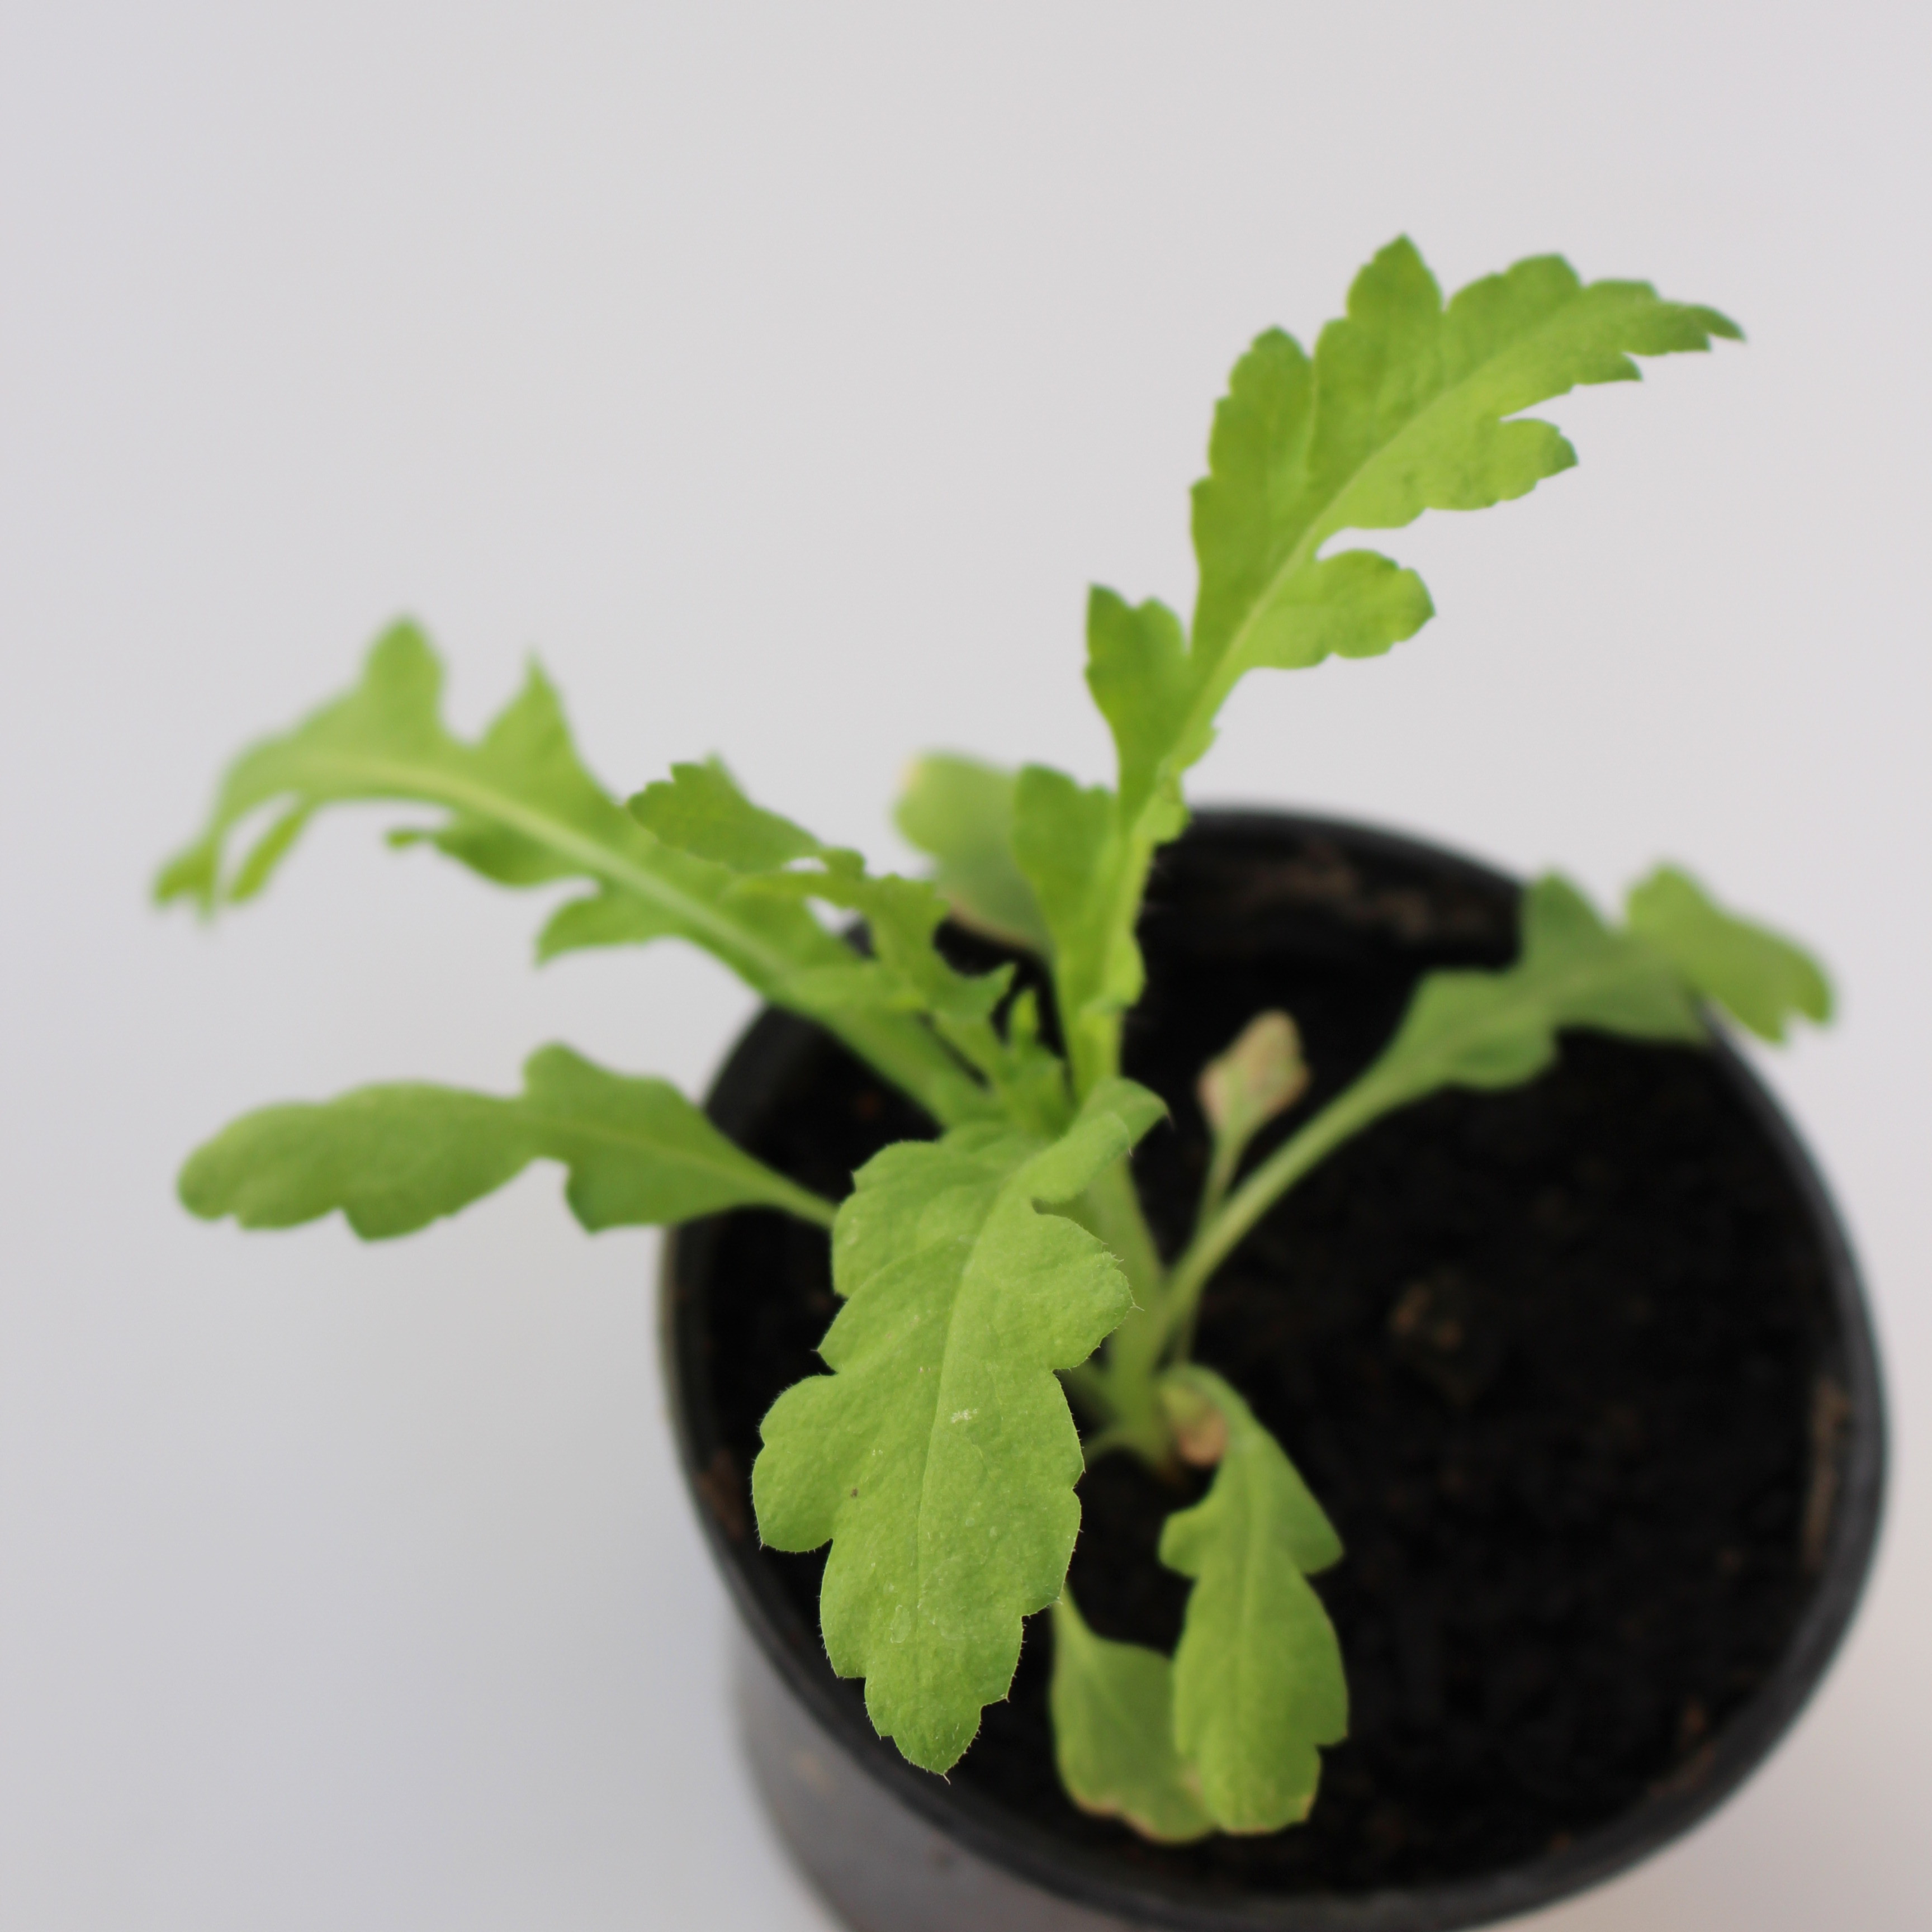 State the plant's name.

Papaver rhoeas
